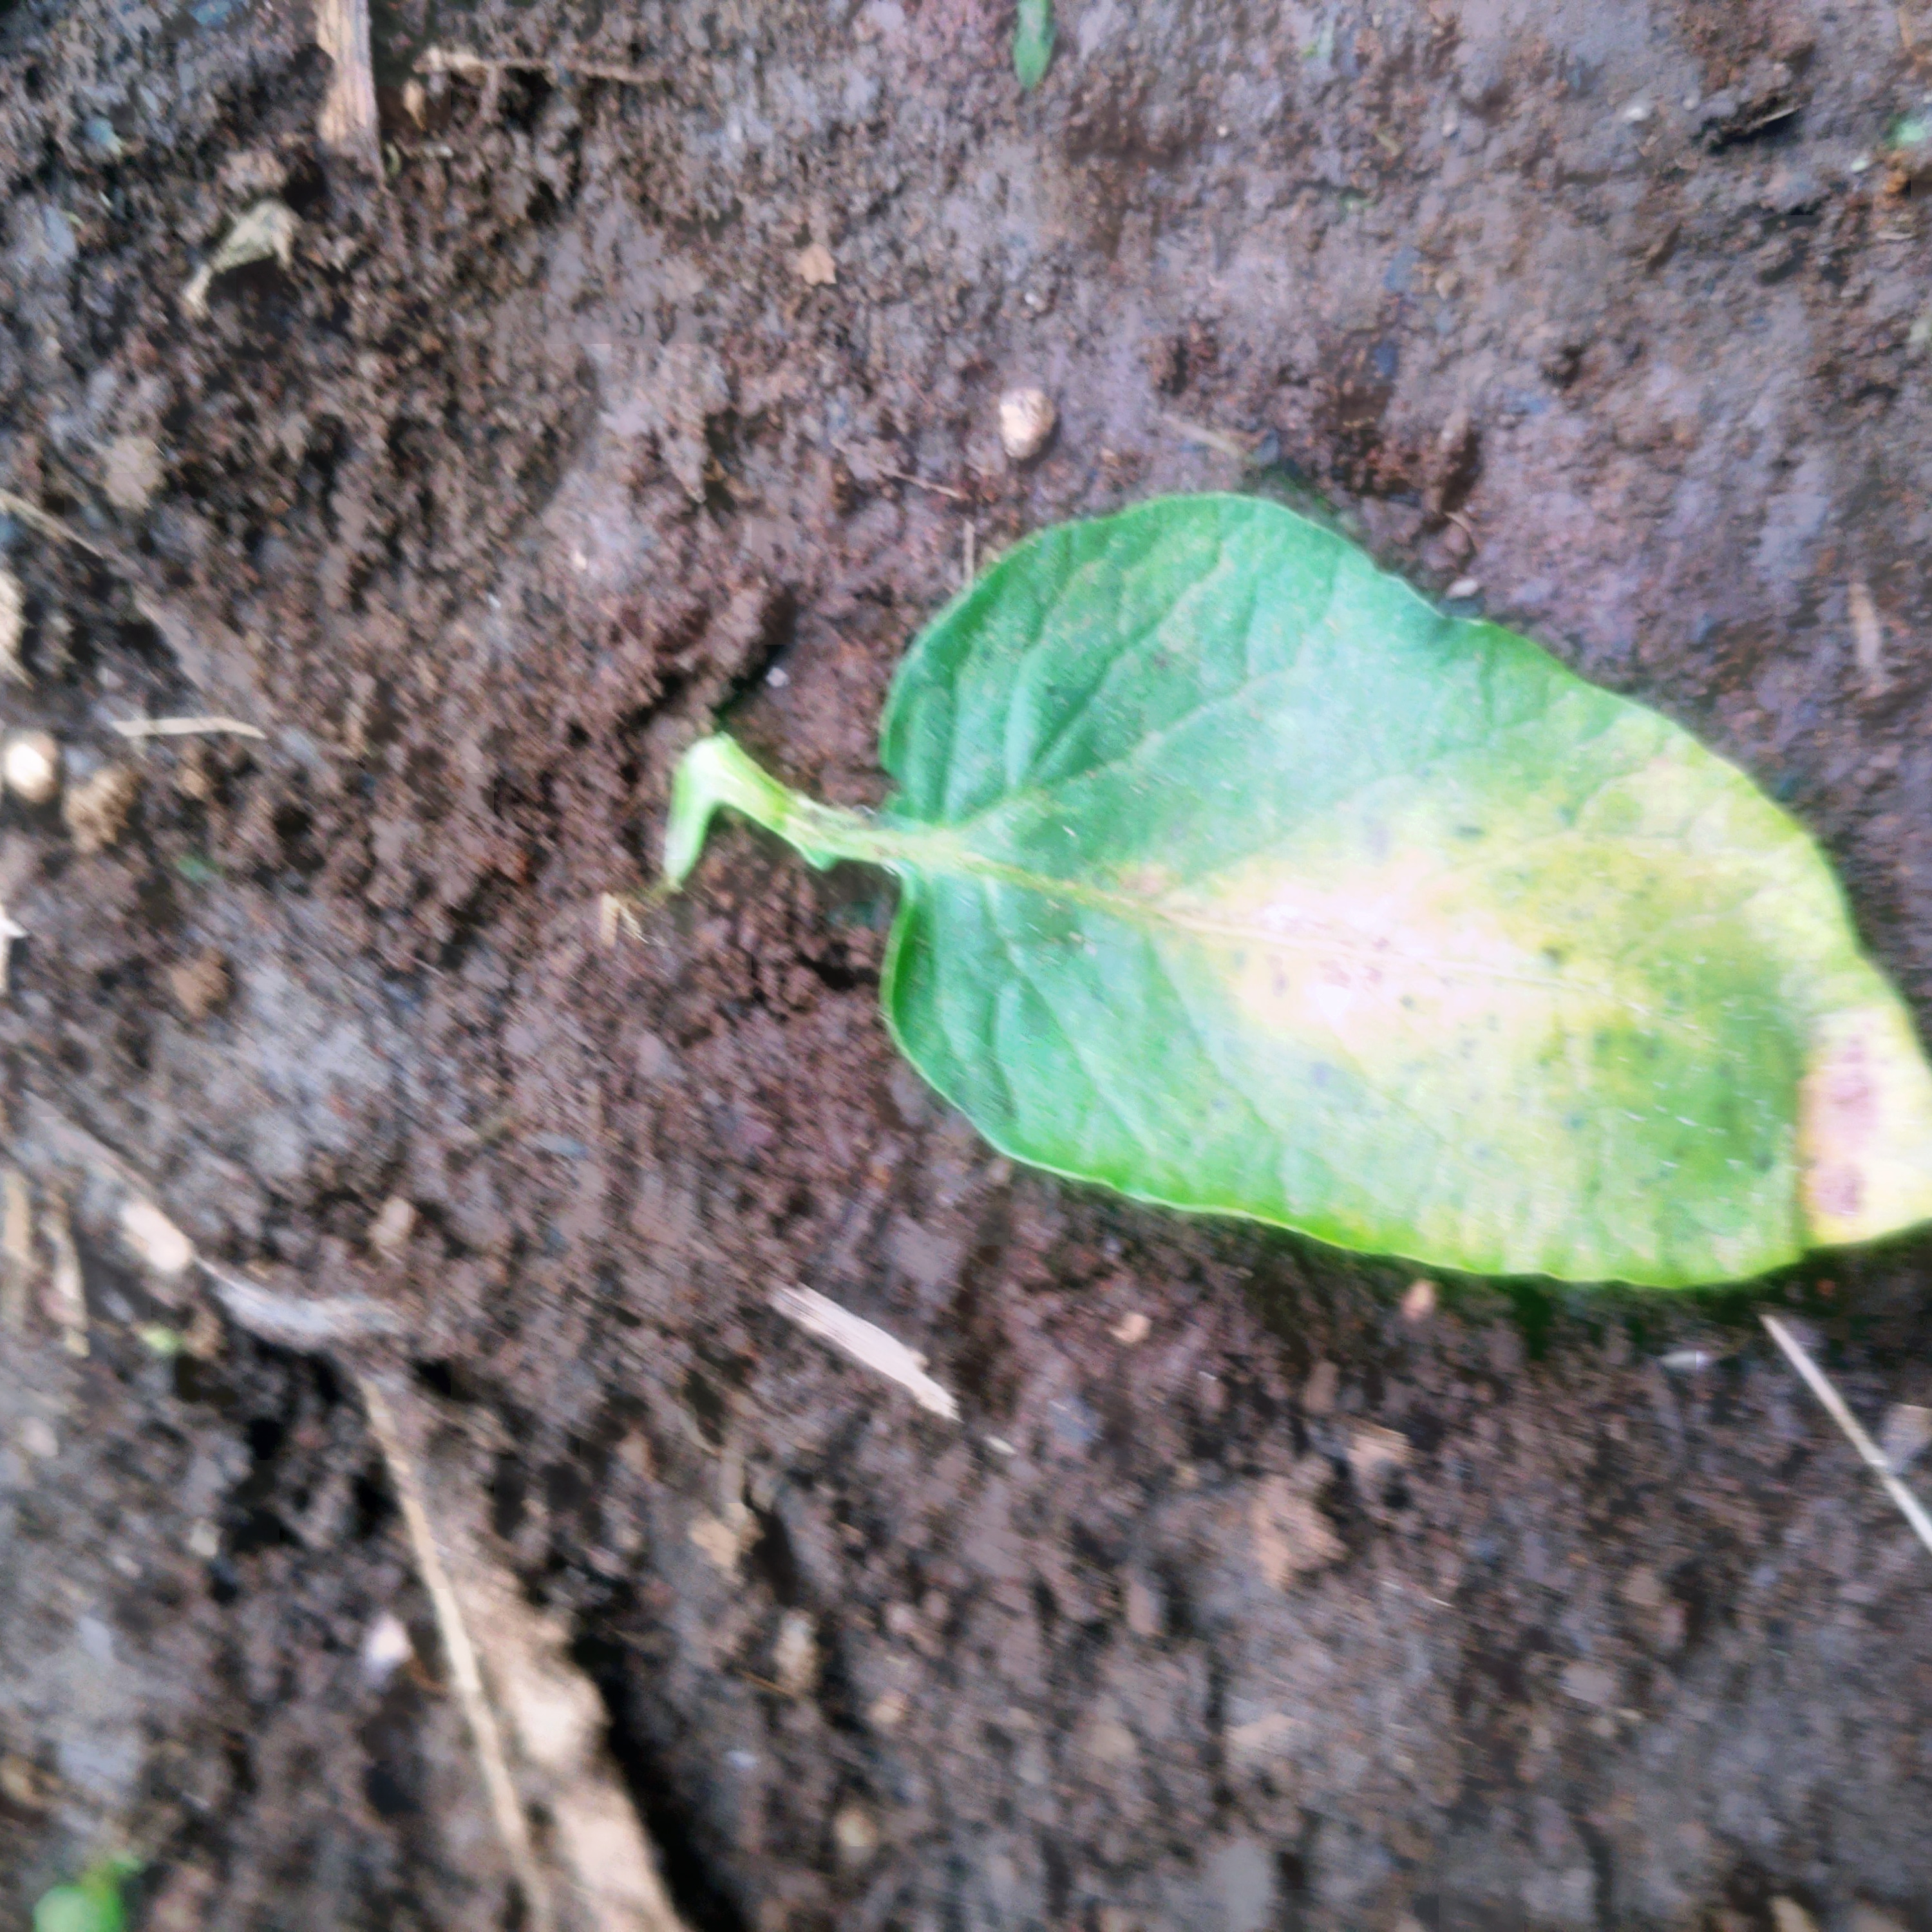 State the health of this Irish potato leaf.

late blight
